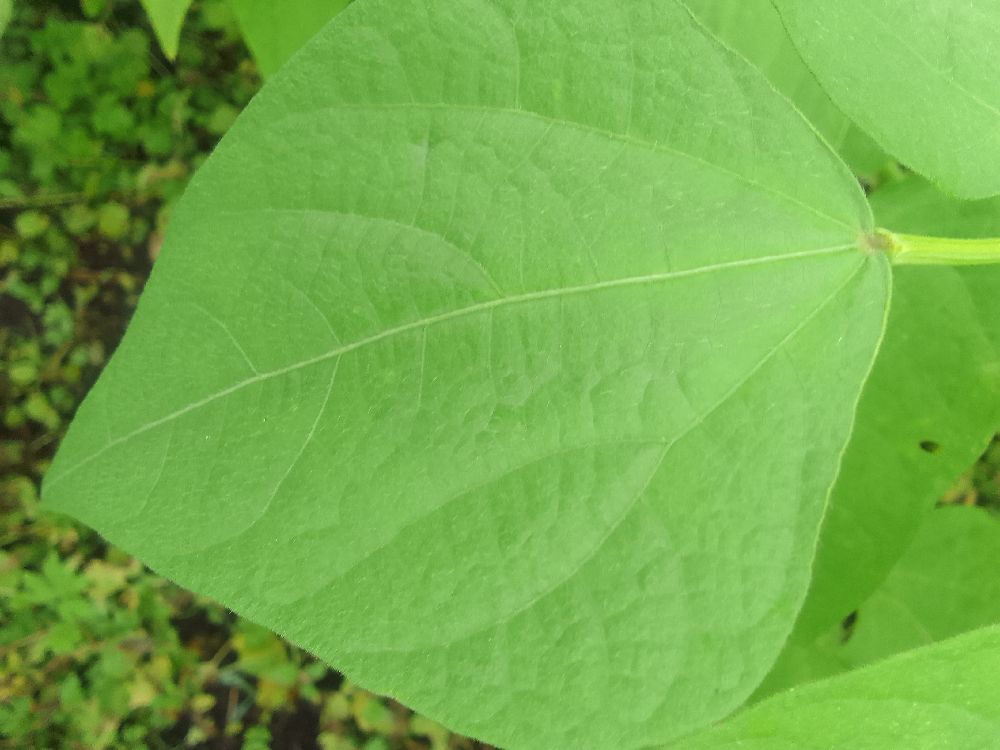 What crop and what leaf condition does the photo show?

common bean, healthy
